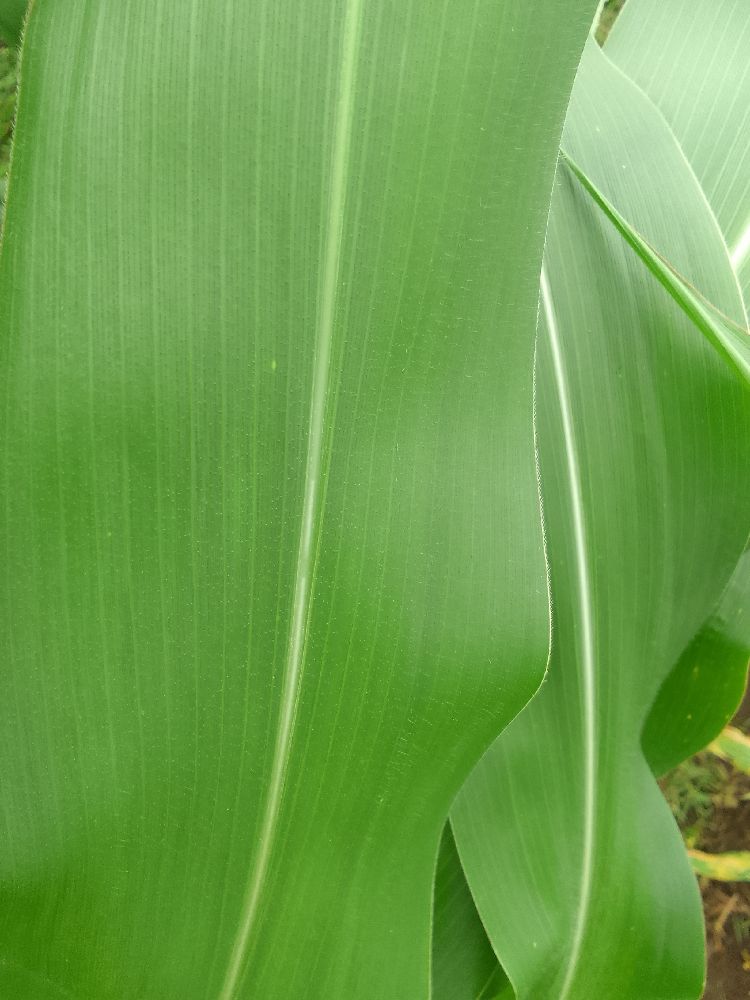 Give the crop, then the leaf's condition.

maize, healthy
